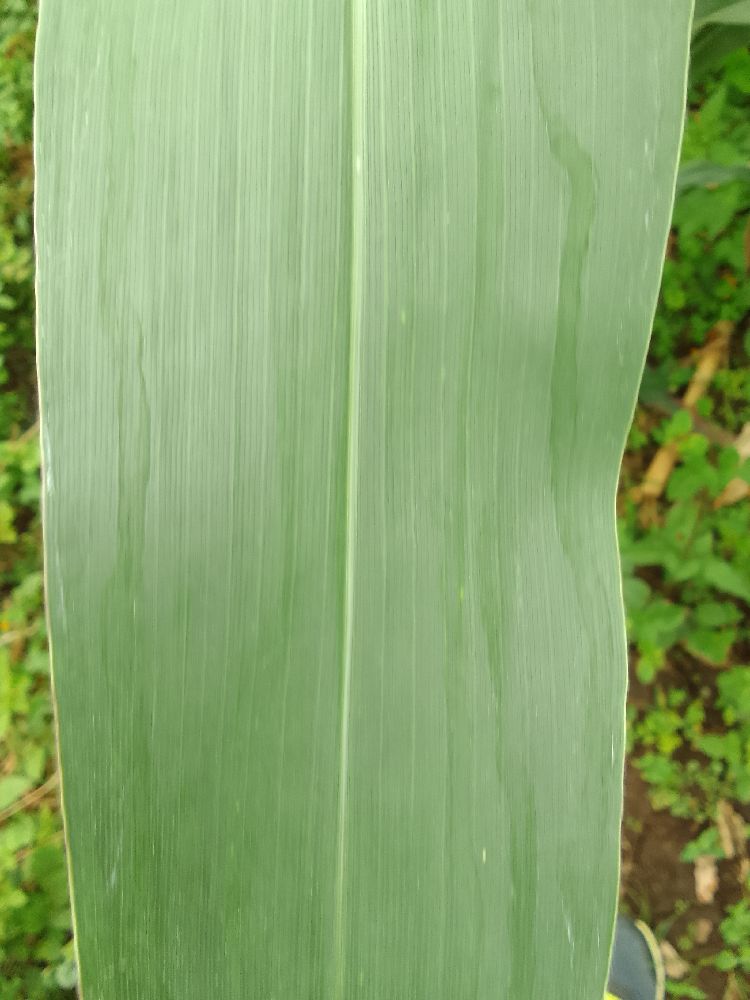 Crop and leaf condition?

maize, healthy
